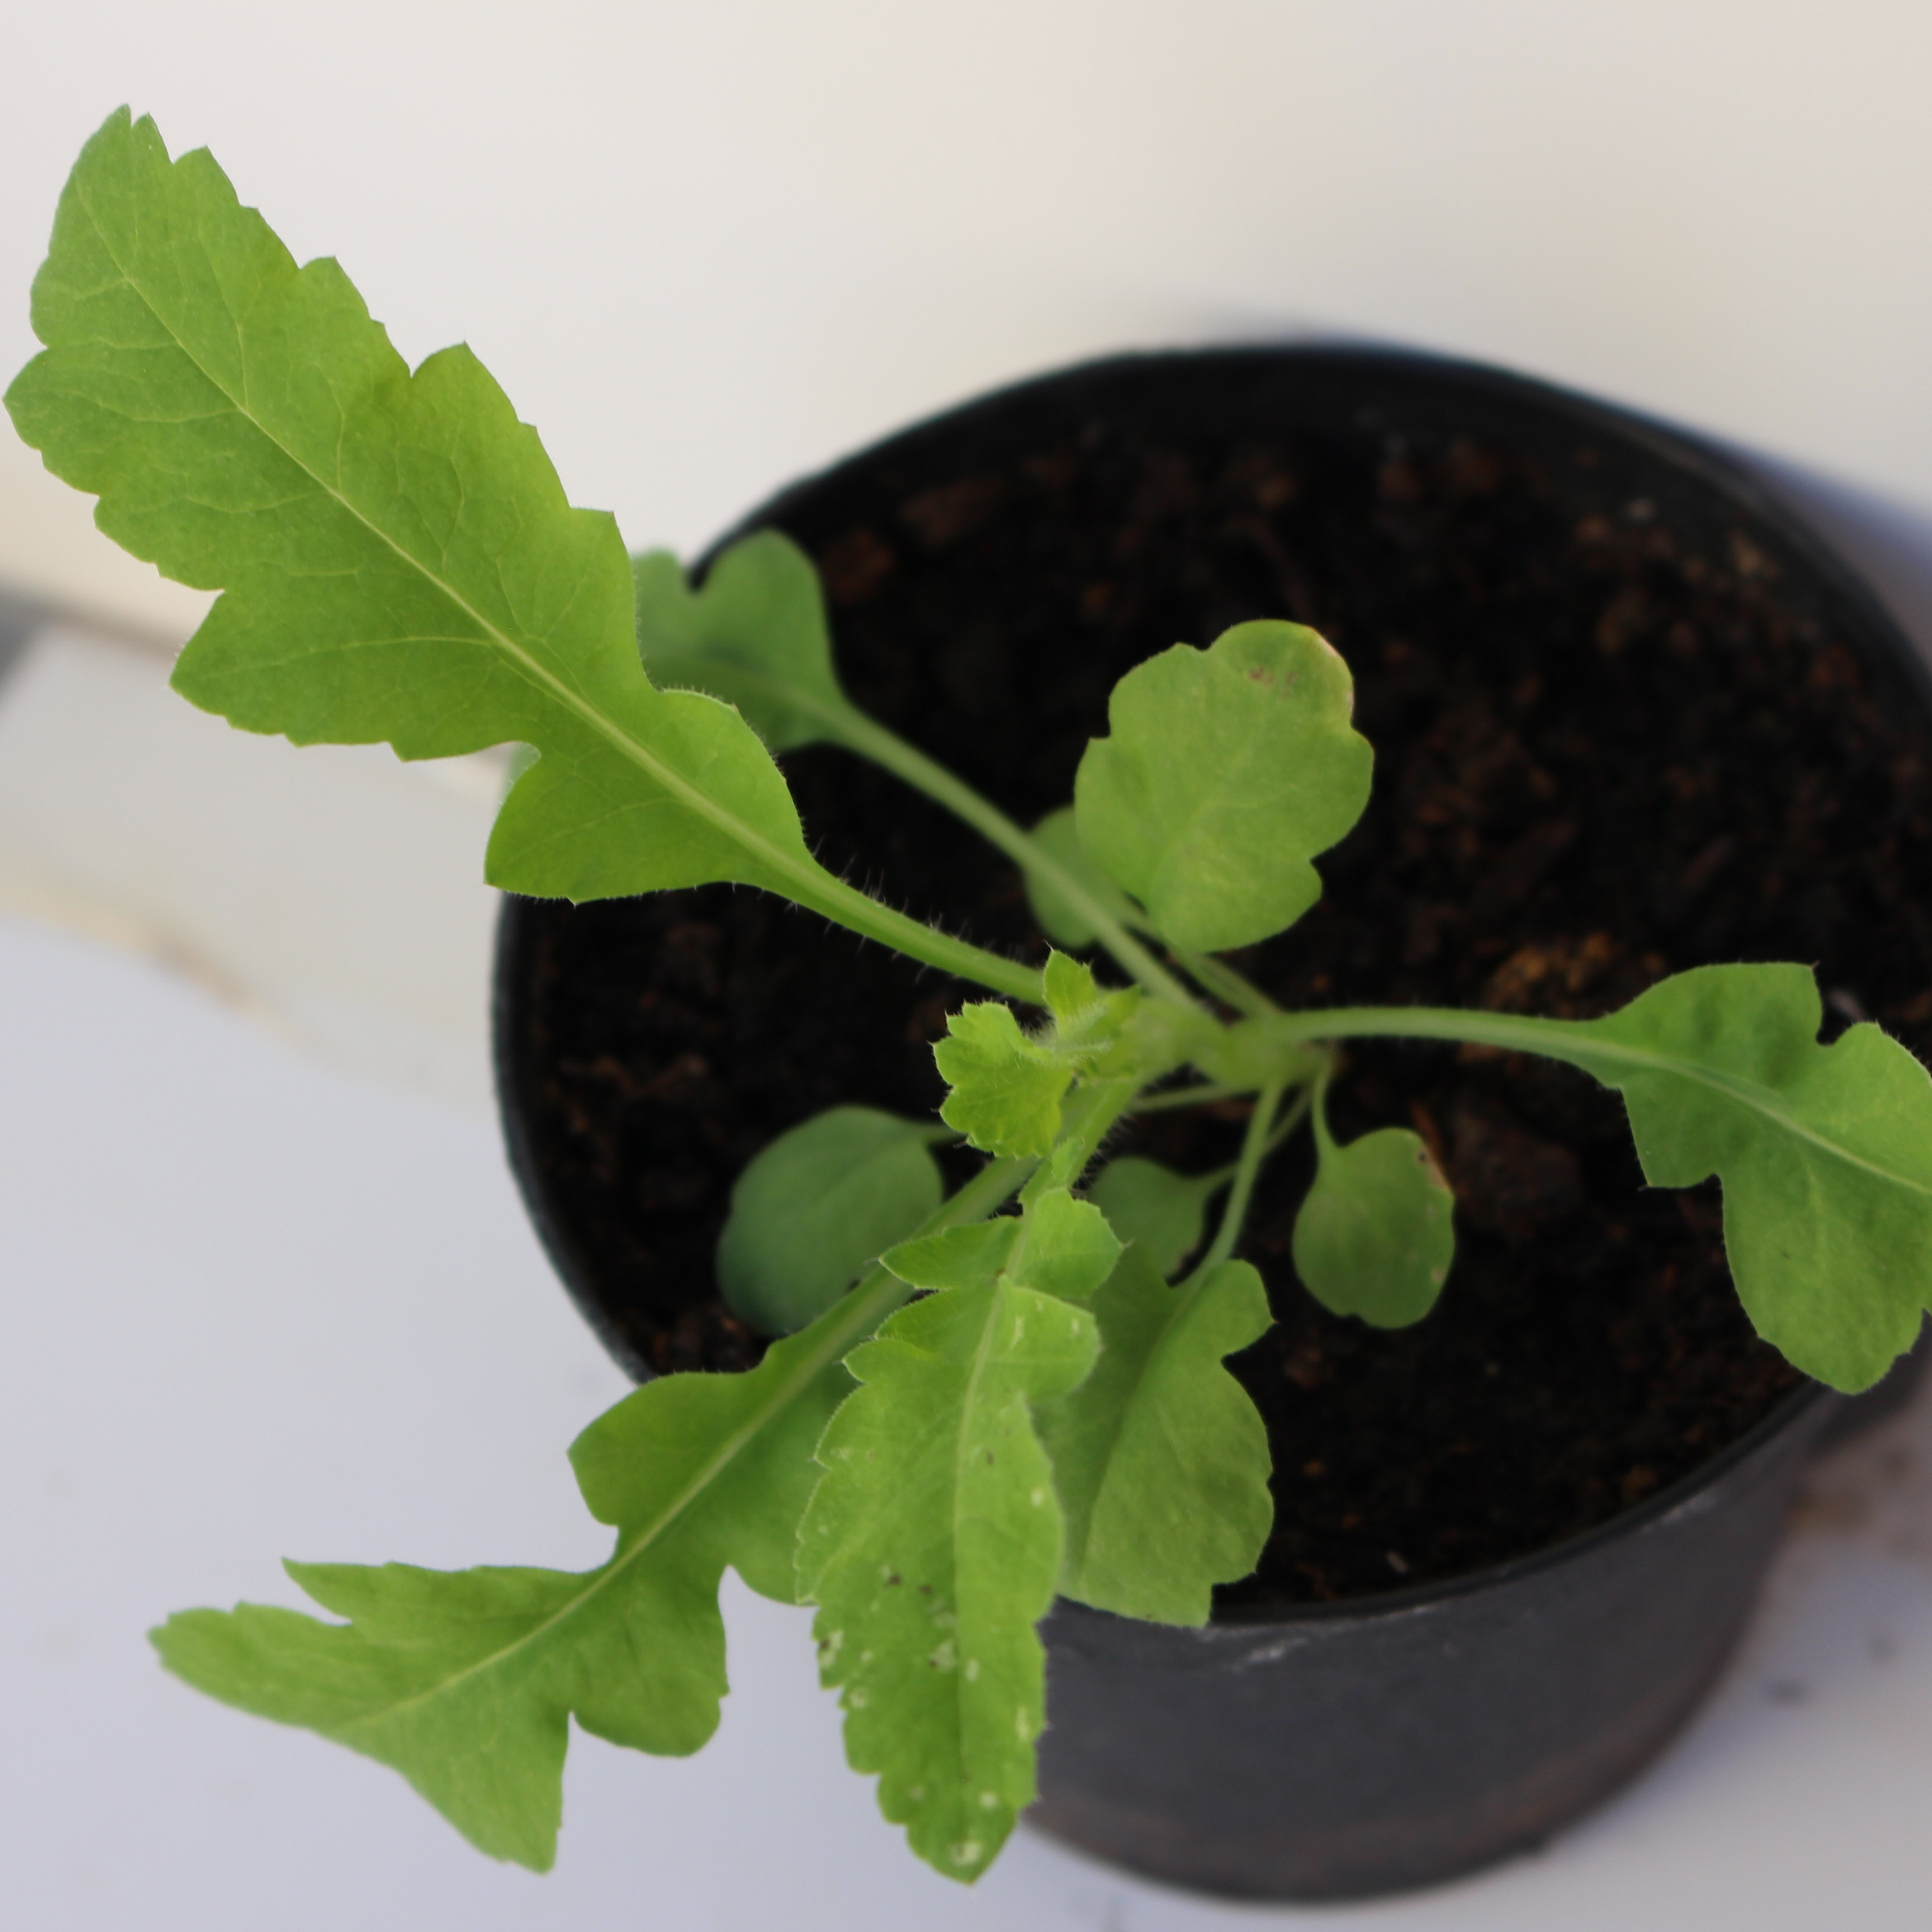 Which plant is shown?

Papaver rhoeas
